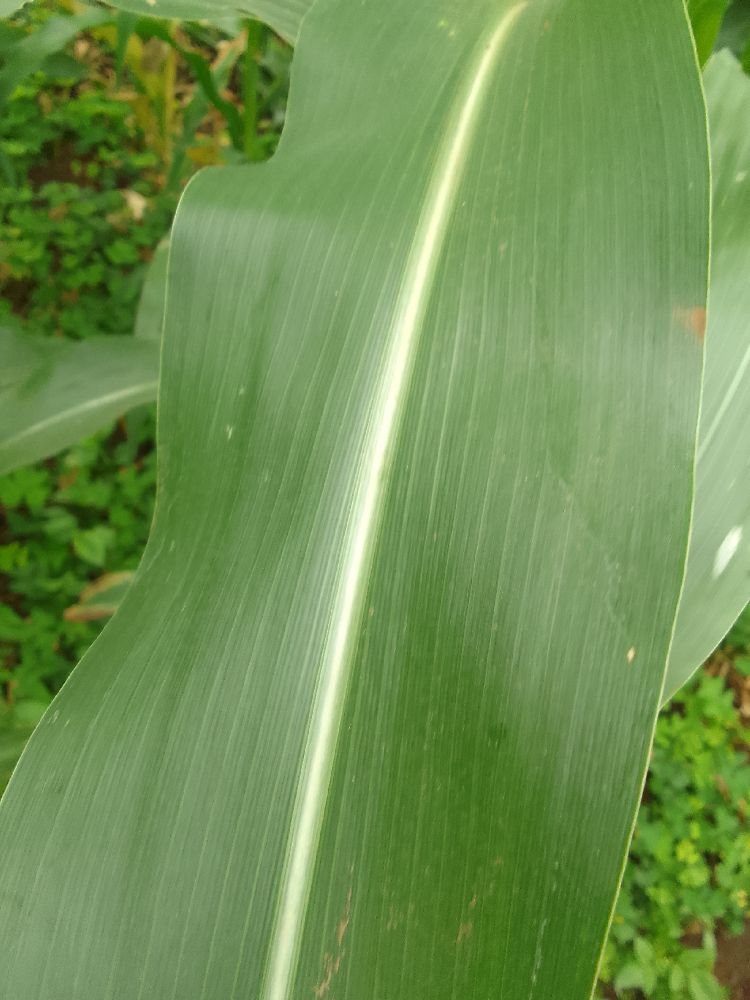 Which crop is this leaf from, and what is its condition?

maize, healthy
